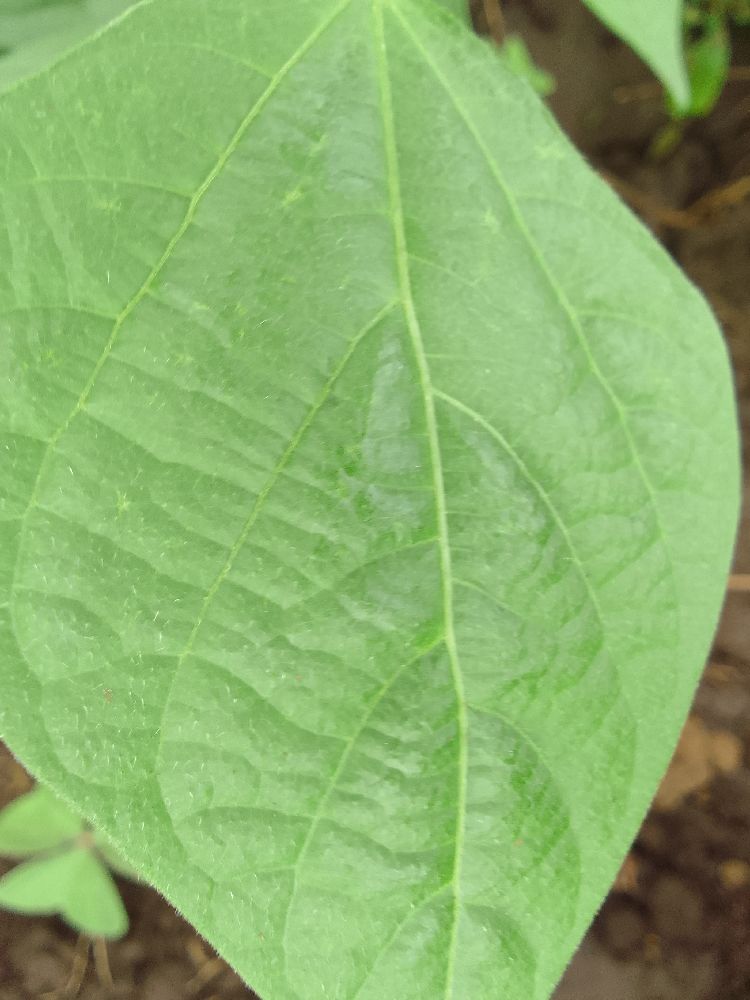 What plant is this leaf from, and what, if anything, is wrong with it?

common bean, healthy
